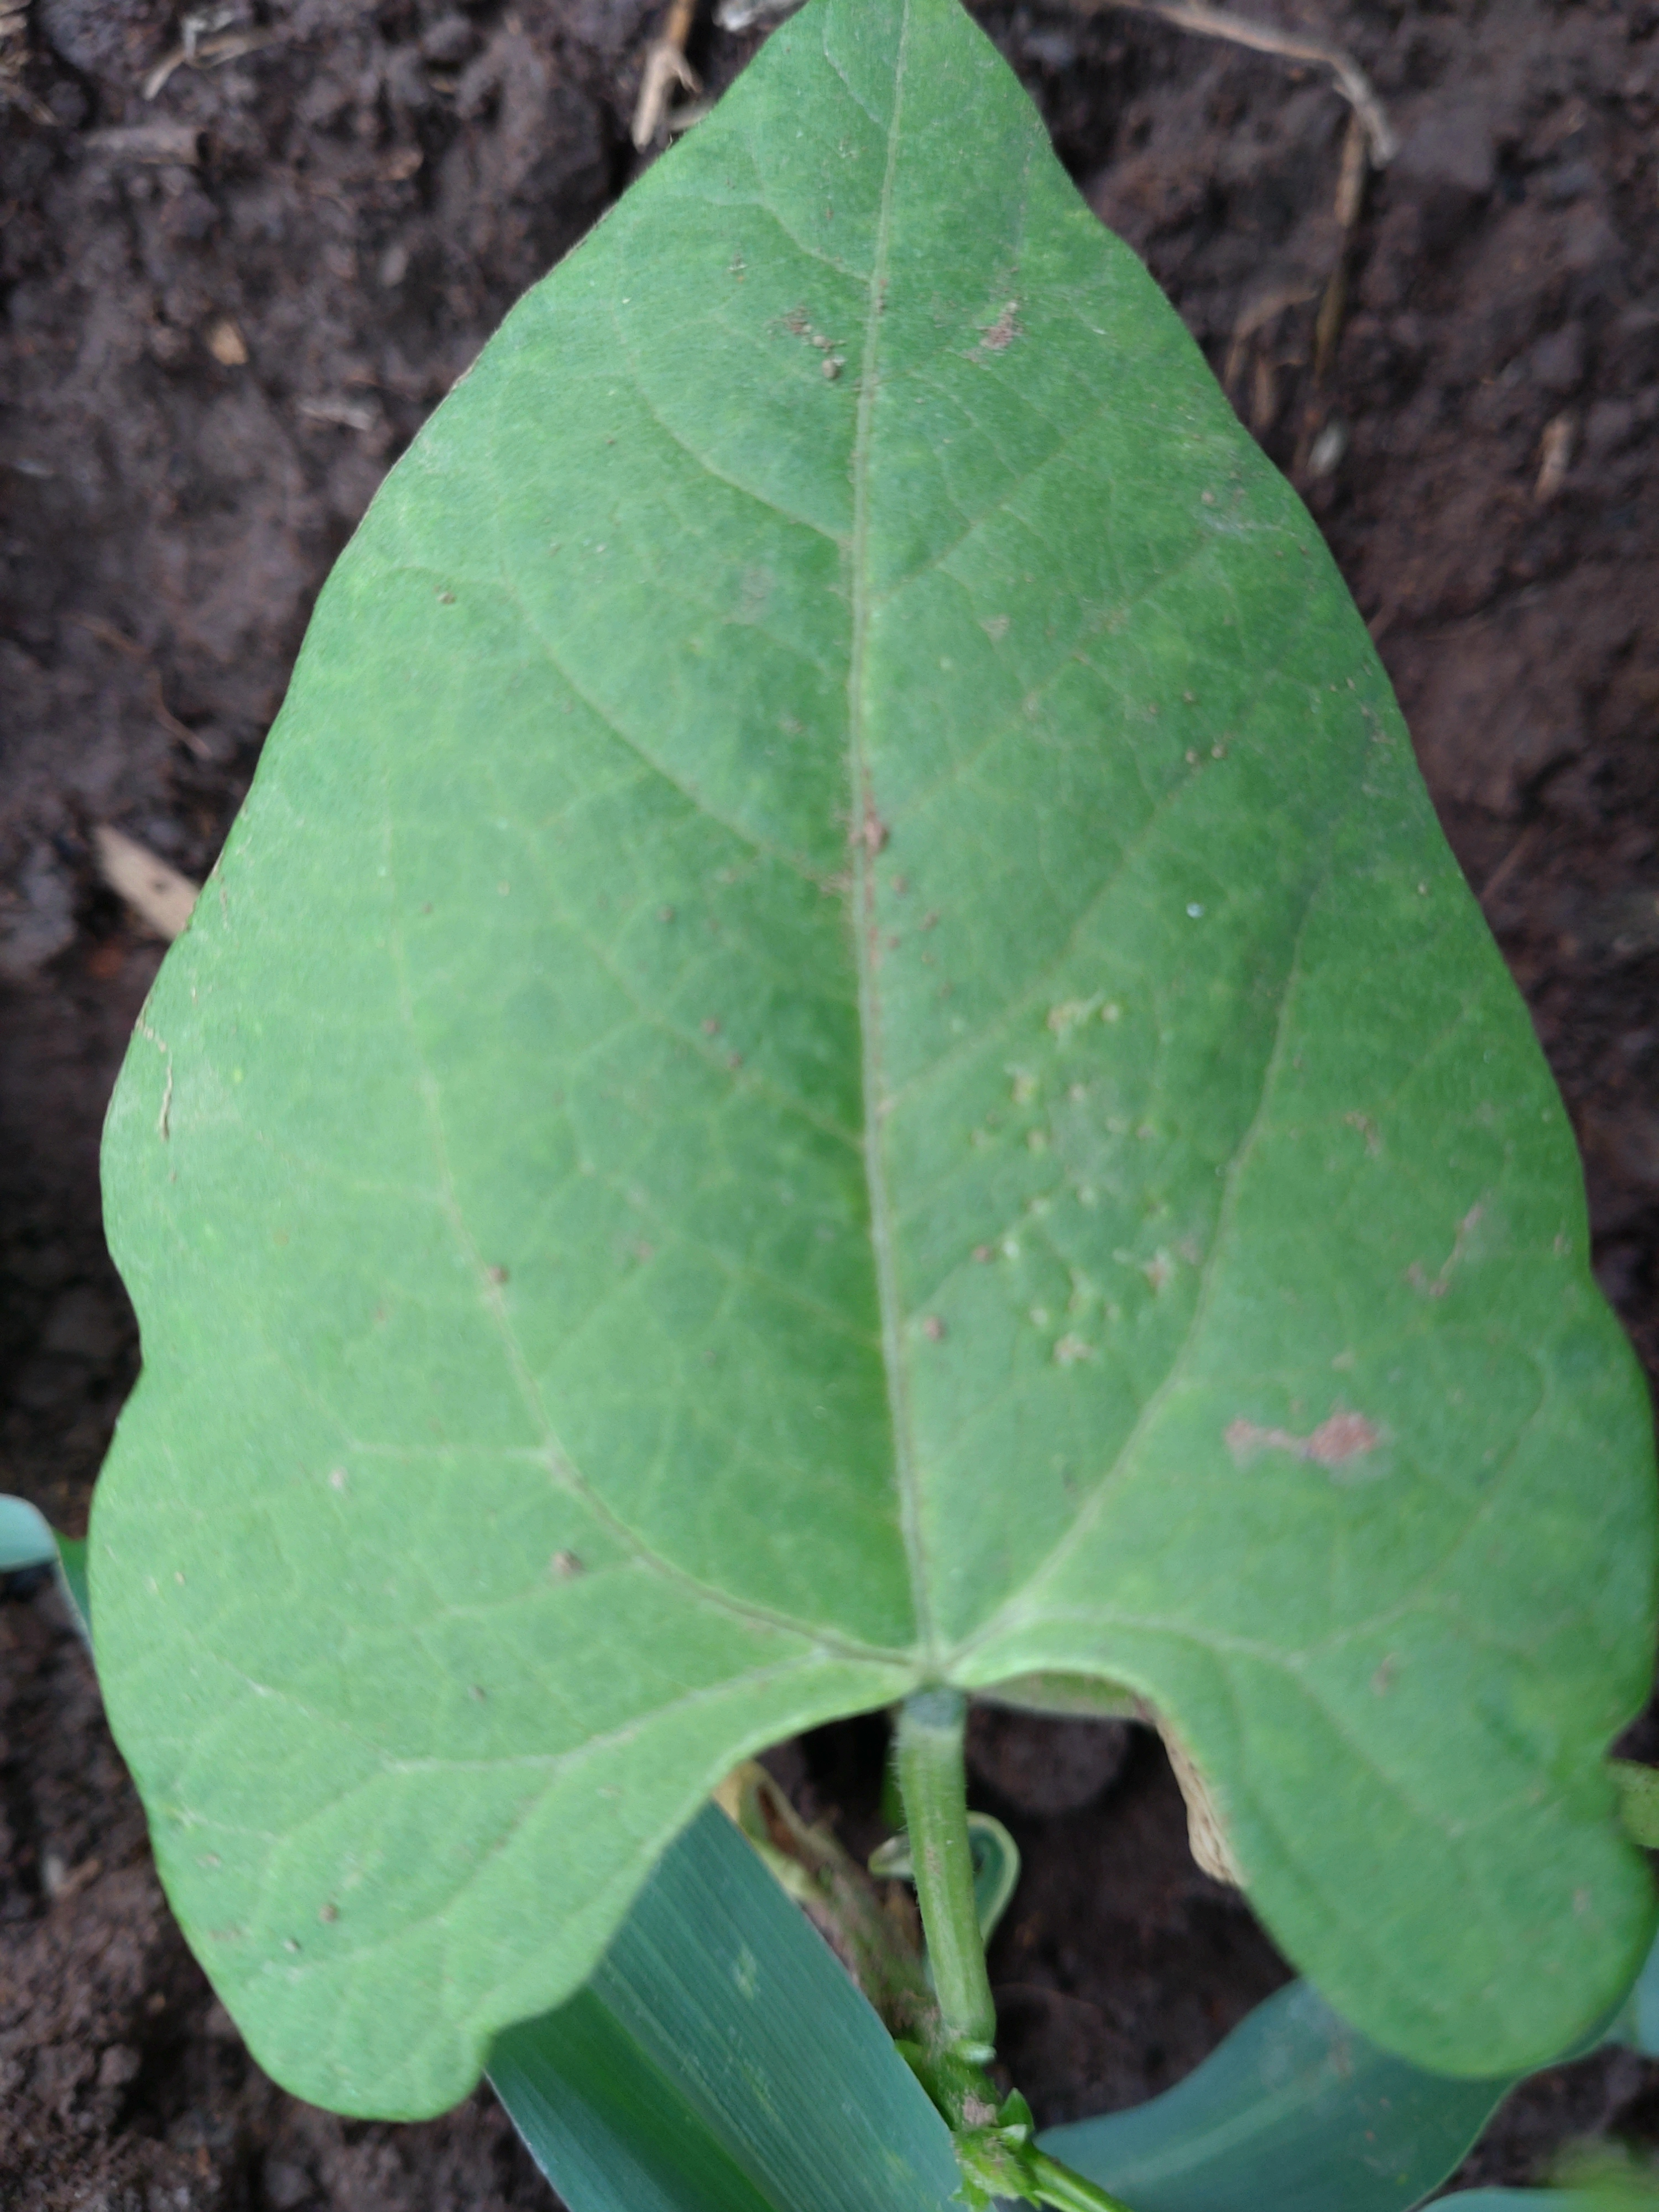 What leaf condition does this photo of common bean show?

healthy
